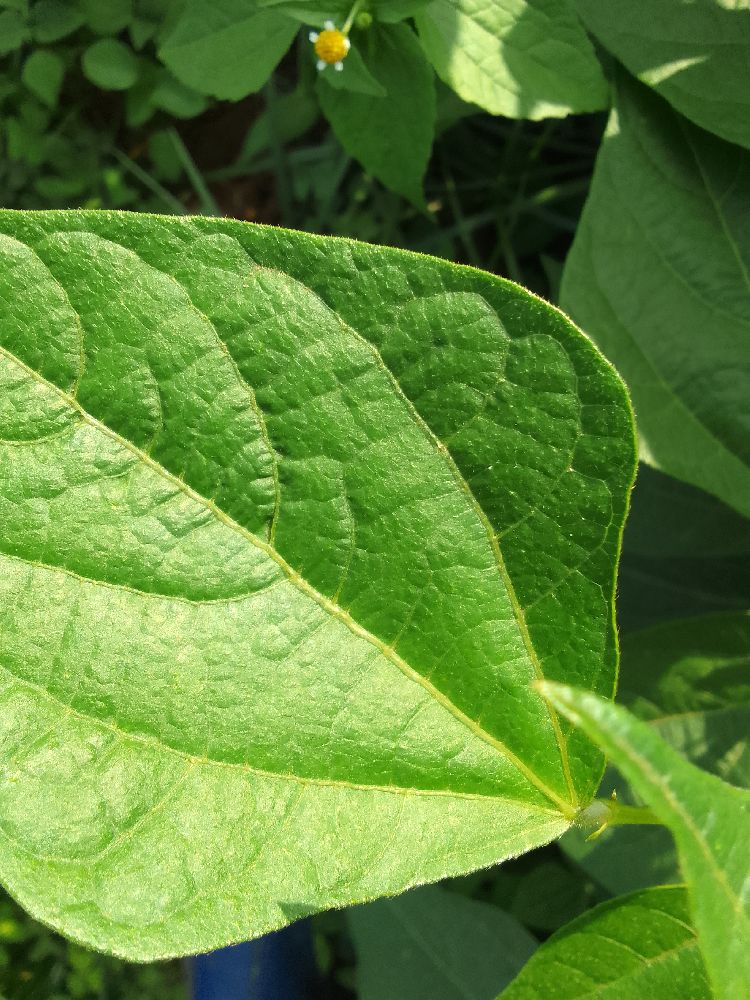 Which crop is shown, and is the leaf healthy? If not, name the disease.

common bean, healthy
